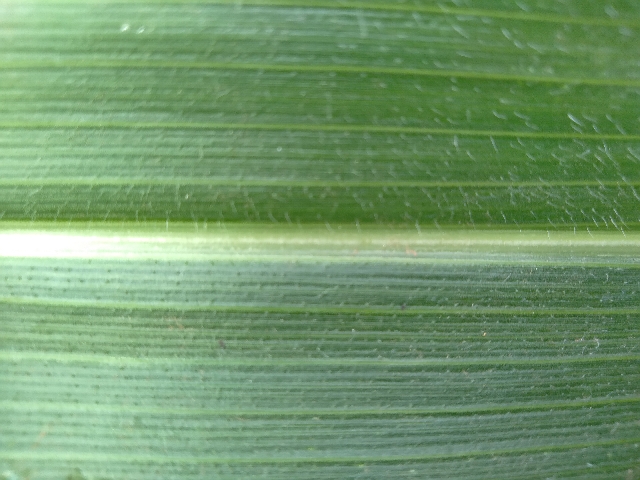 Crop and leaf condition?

maize, healthy
